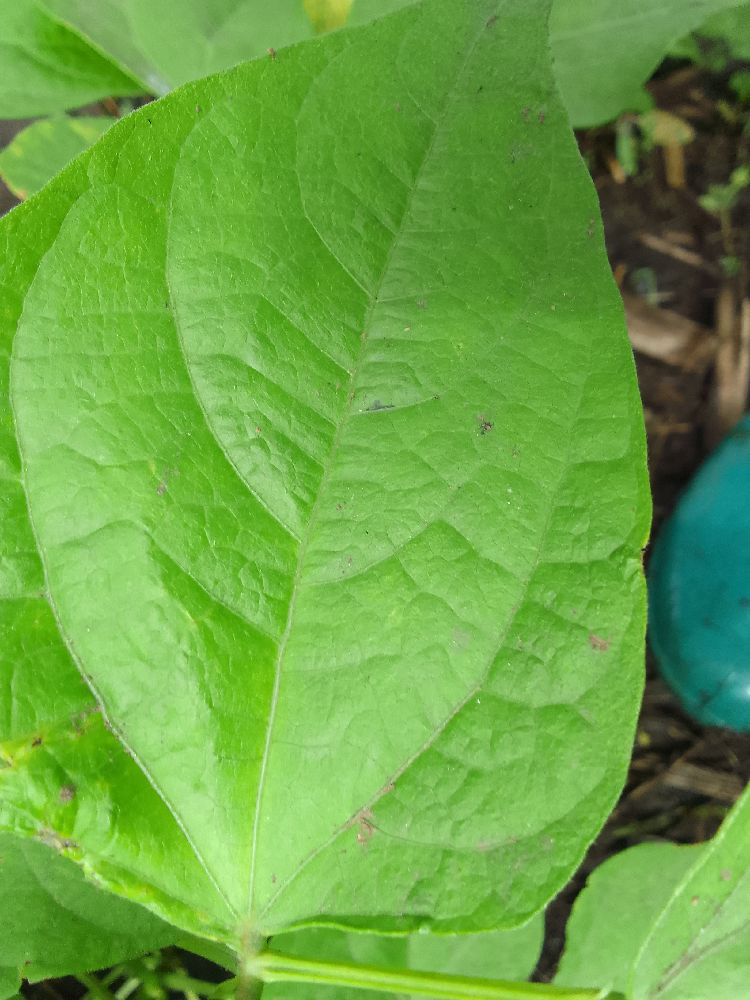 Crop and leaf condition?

common bean, healthy
